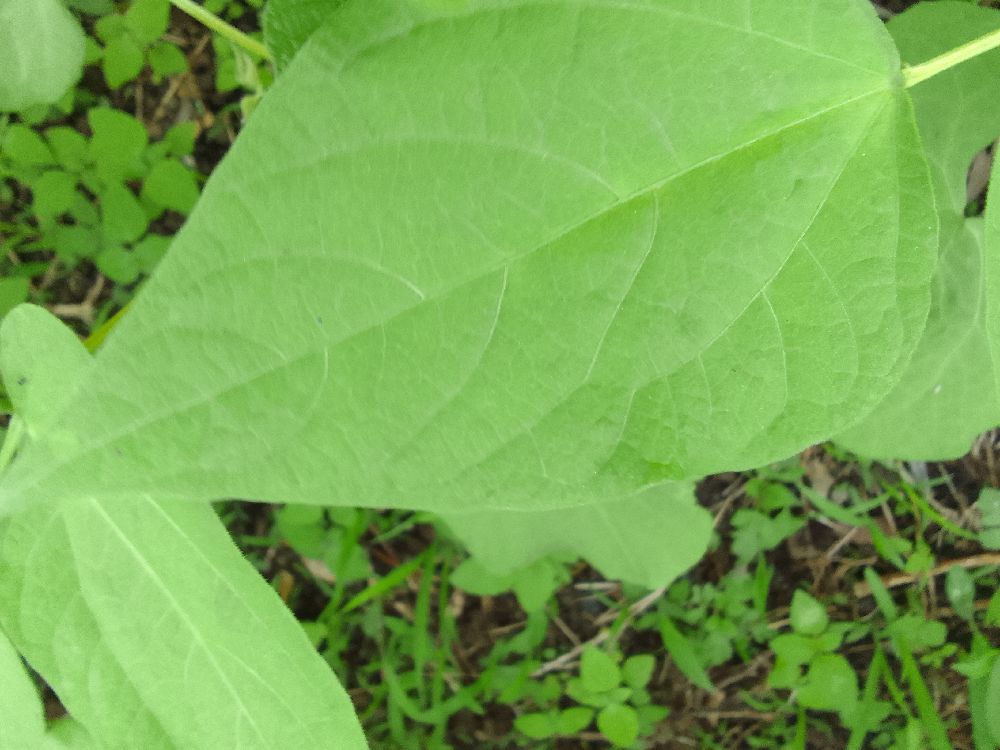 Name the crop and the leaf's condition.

common bean, healthy
